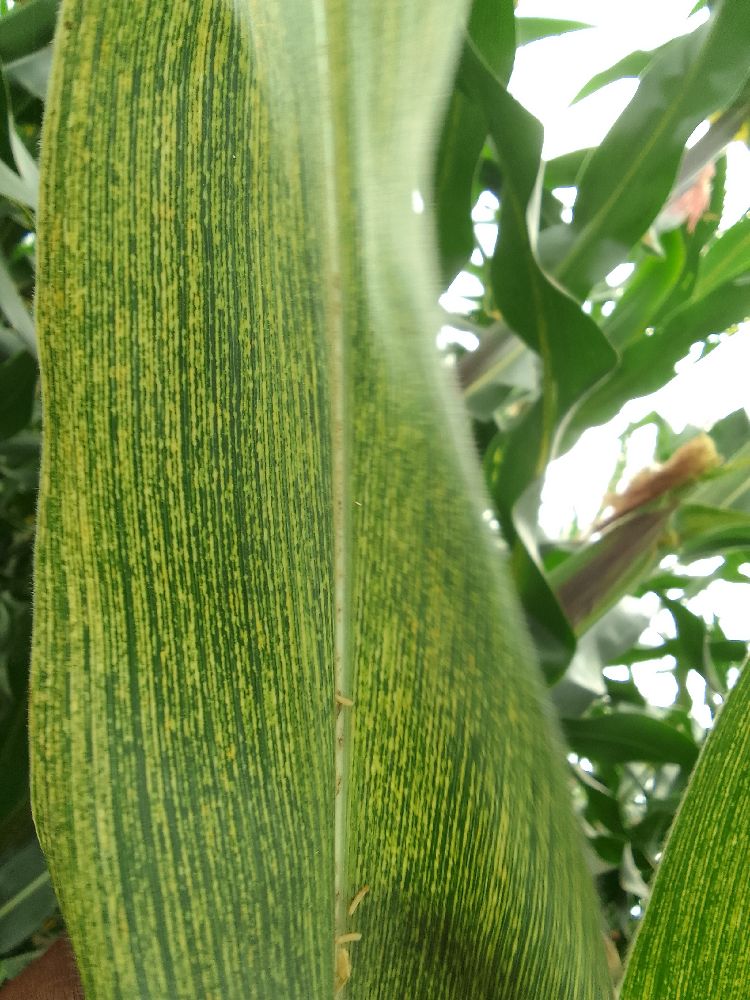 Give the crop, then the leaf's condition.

maize, maize streak virus
